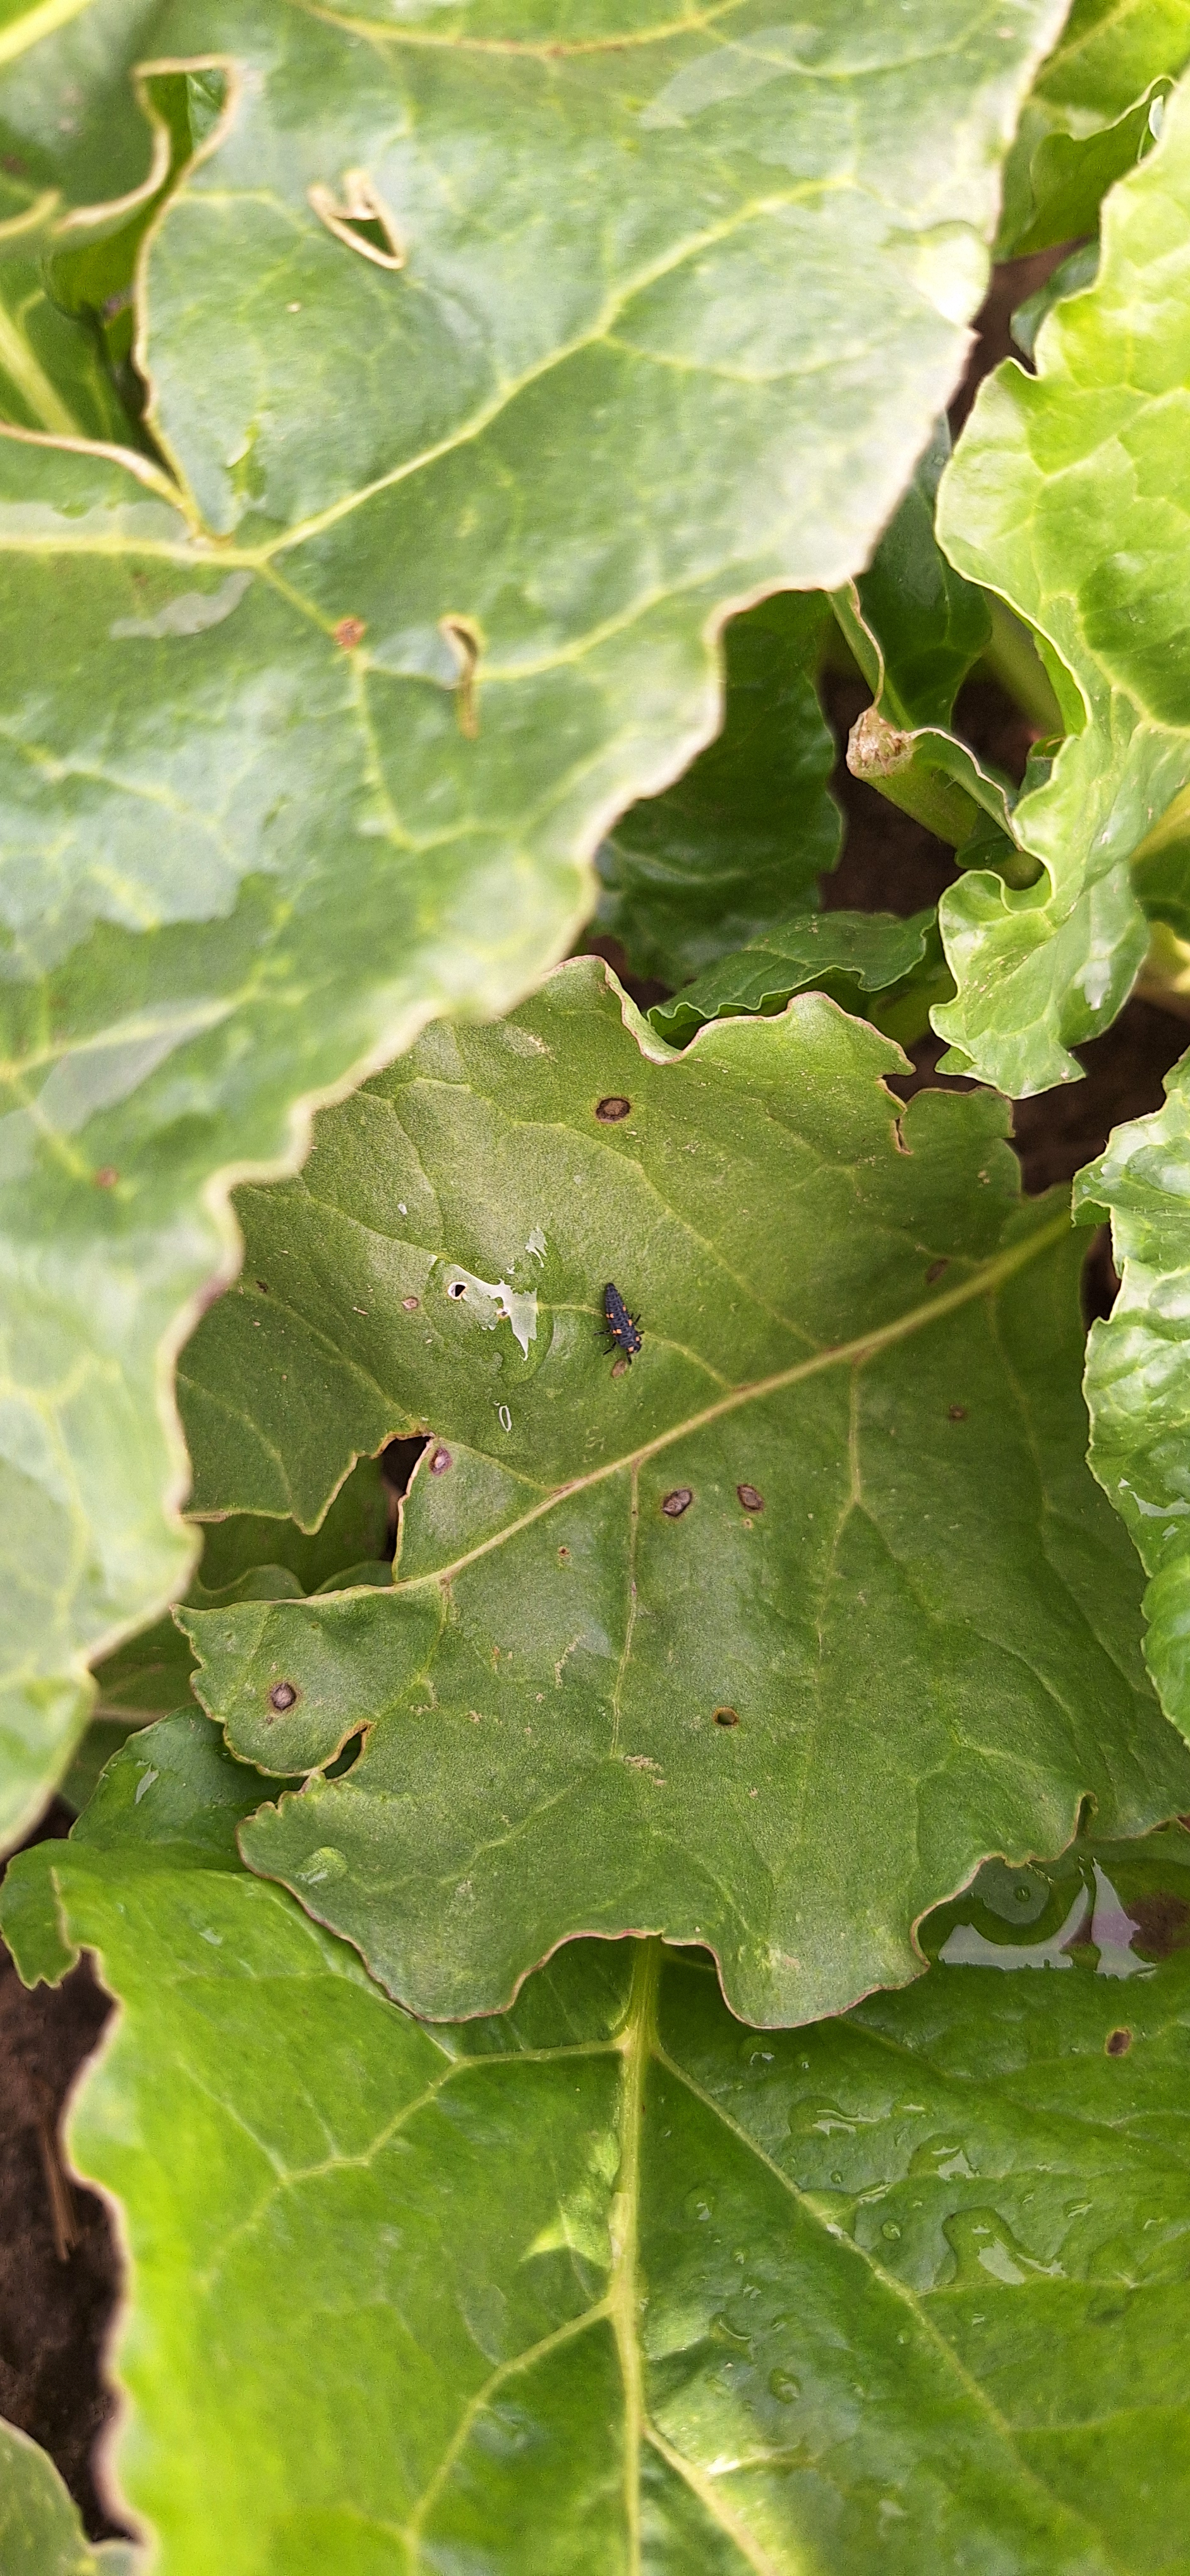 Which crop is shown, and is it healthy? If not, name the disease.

beet, cercospora
